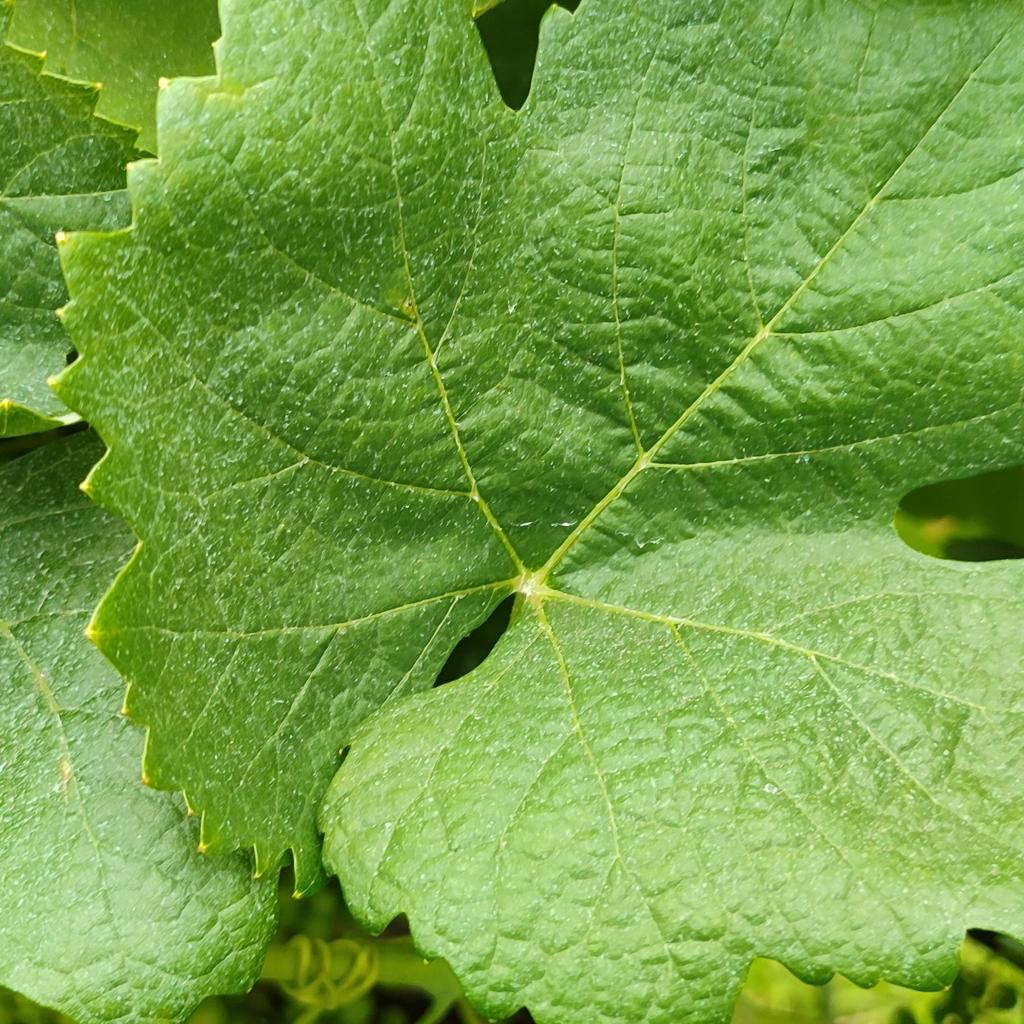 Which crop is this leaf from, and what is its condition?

grapevine, healthy
